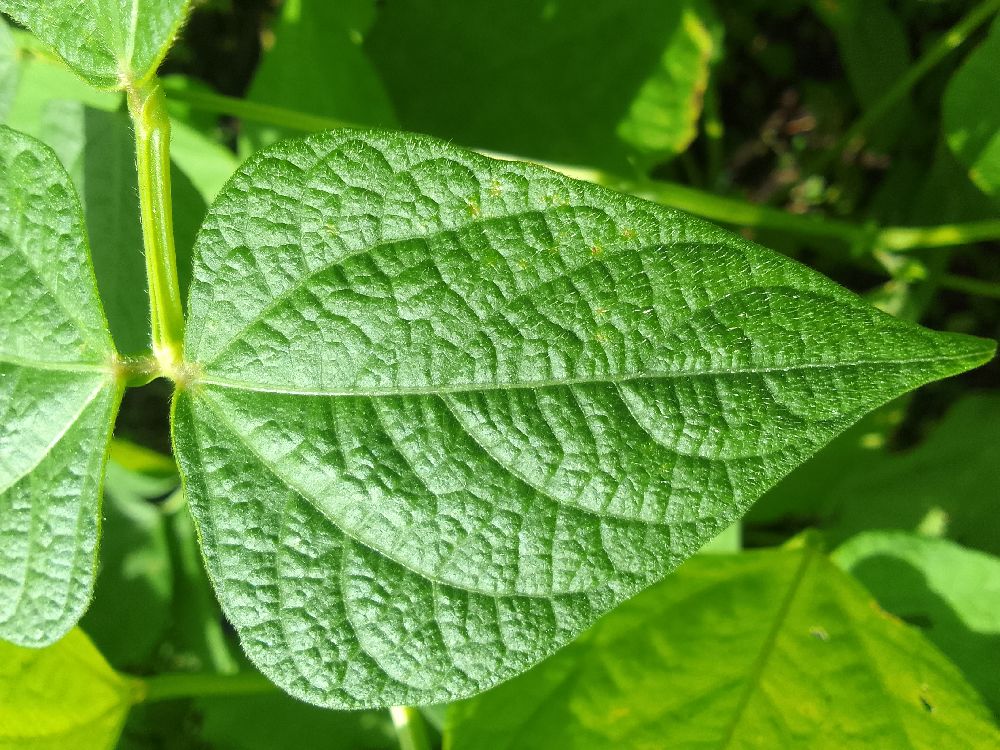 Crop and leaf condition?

common bean, healthy
